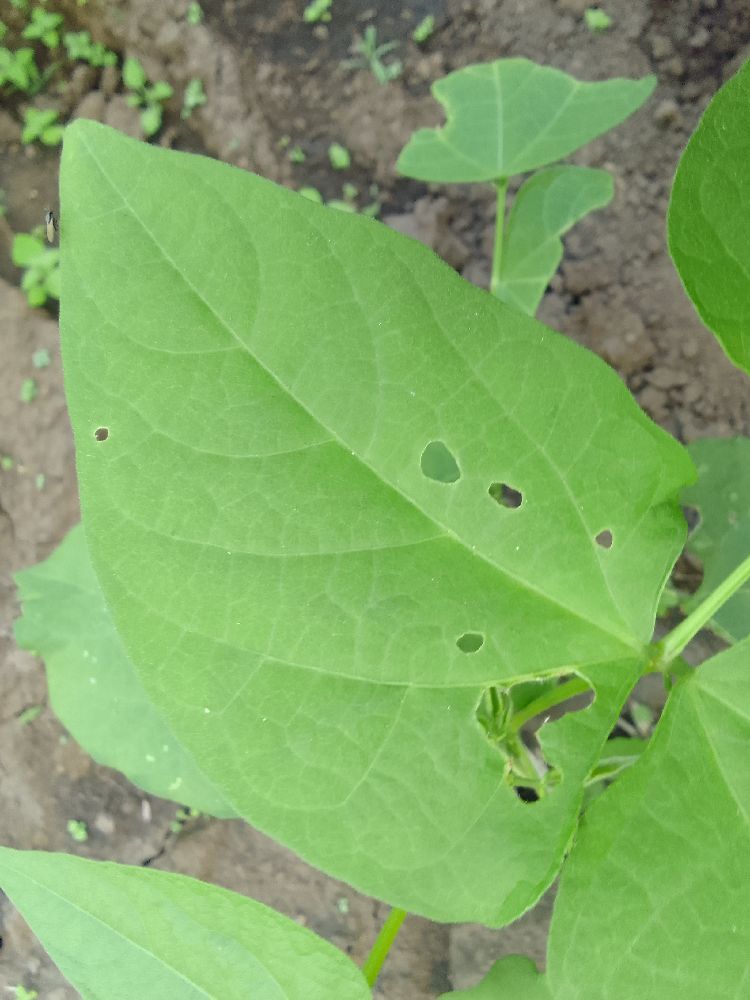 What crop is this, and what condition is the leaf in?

common bean, healthy
